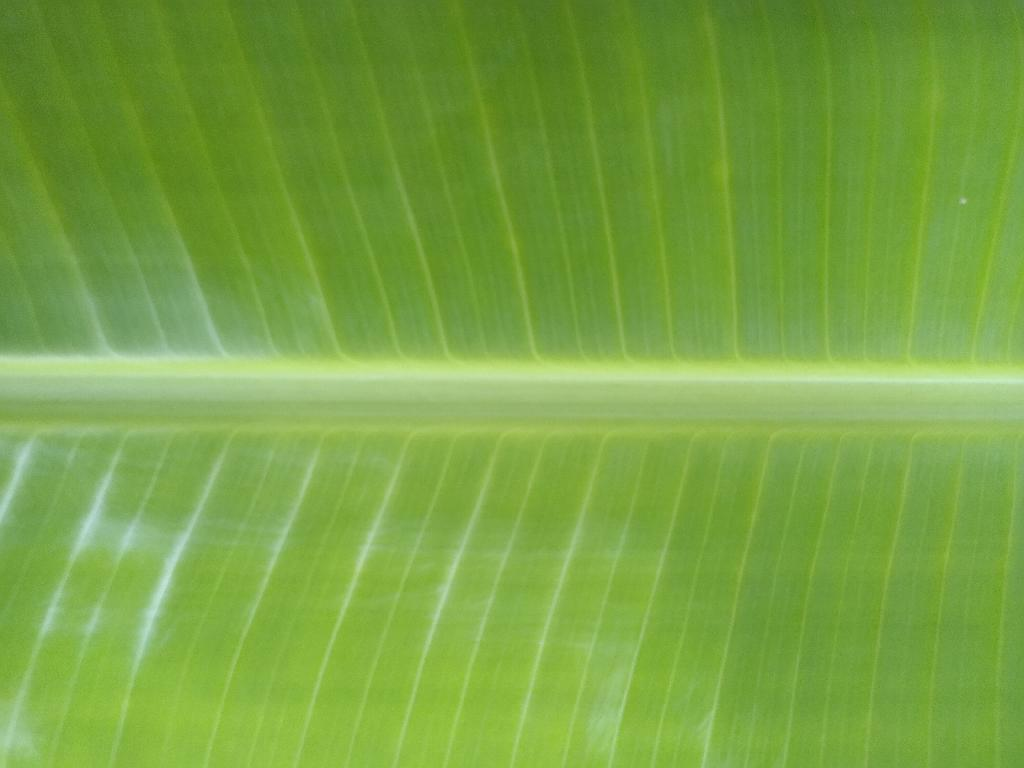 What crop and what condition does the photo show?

banana, healthy
